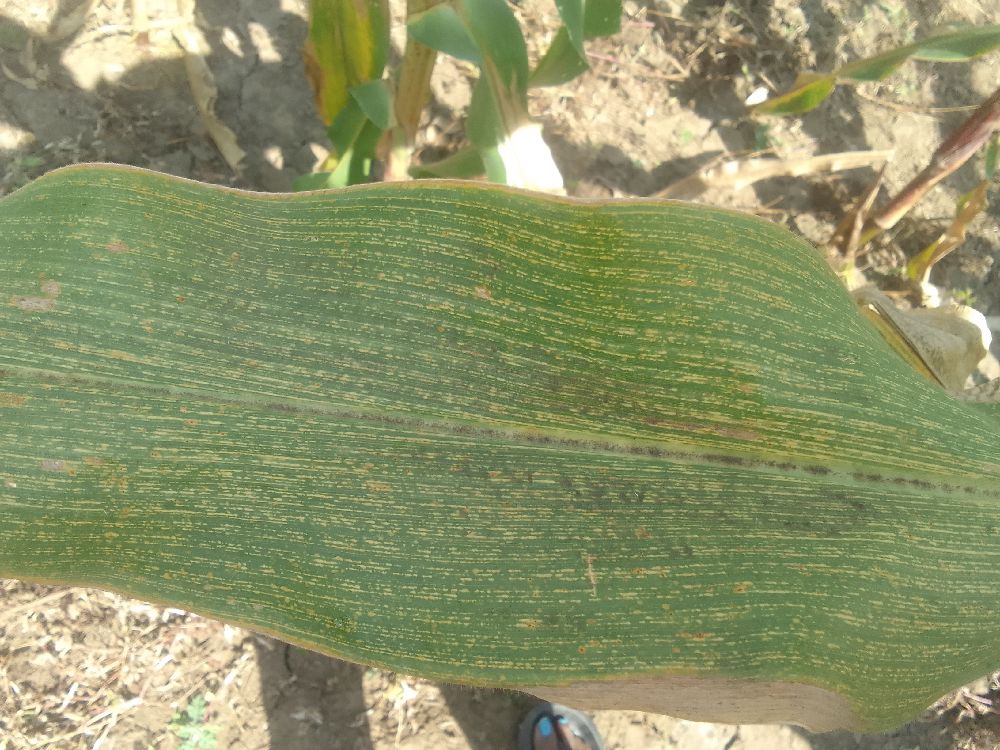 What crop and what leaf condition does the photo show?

maize, maize streak virus
